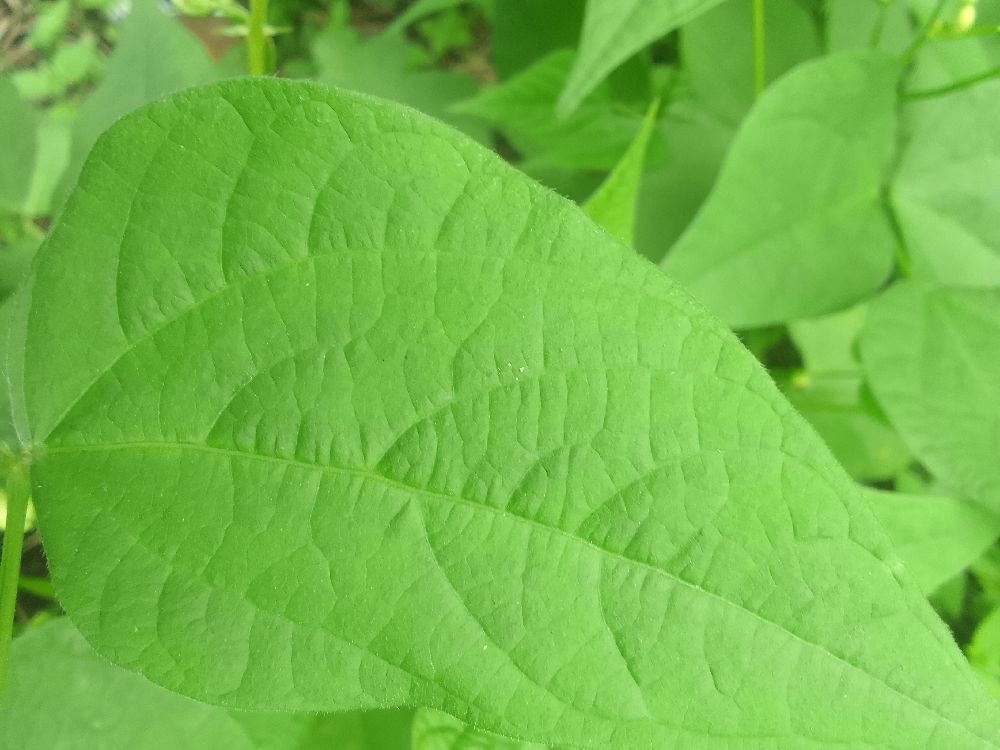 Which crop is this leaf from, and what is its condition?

common bean, healthy
